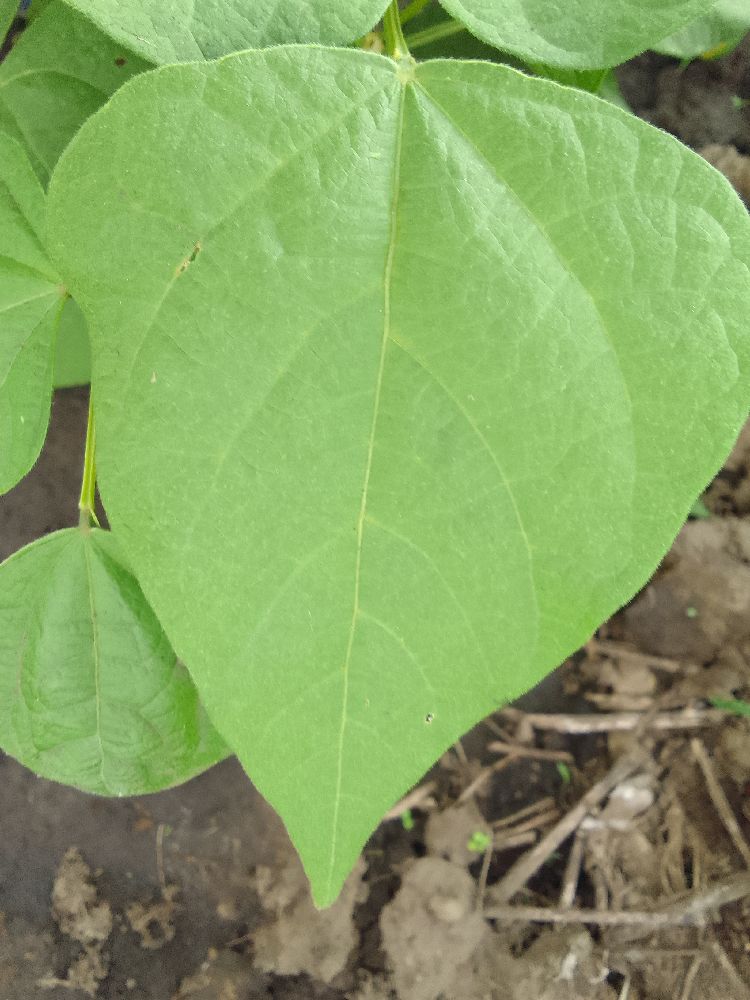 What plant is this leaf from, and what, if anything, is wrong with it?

common bean, healthy
